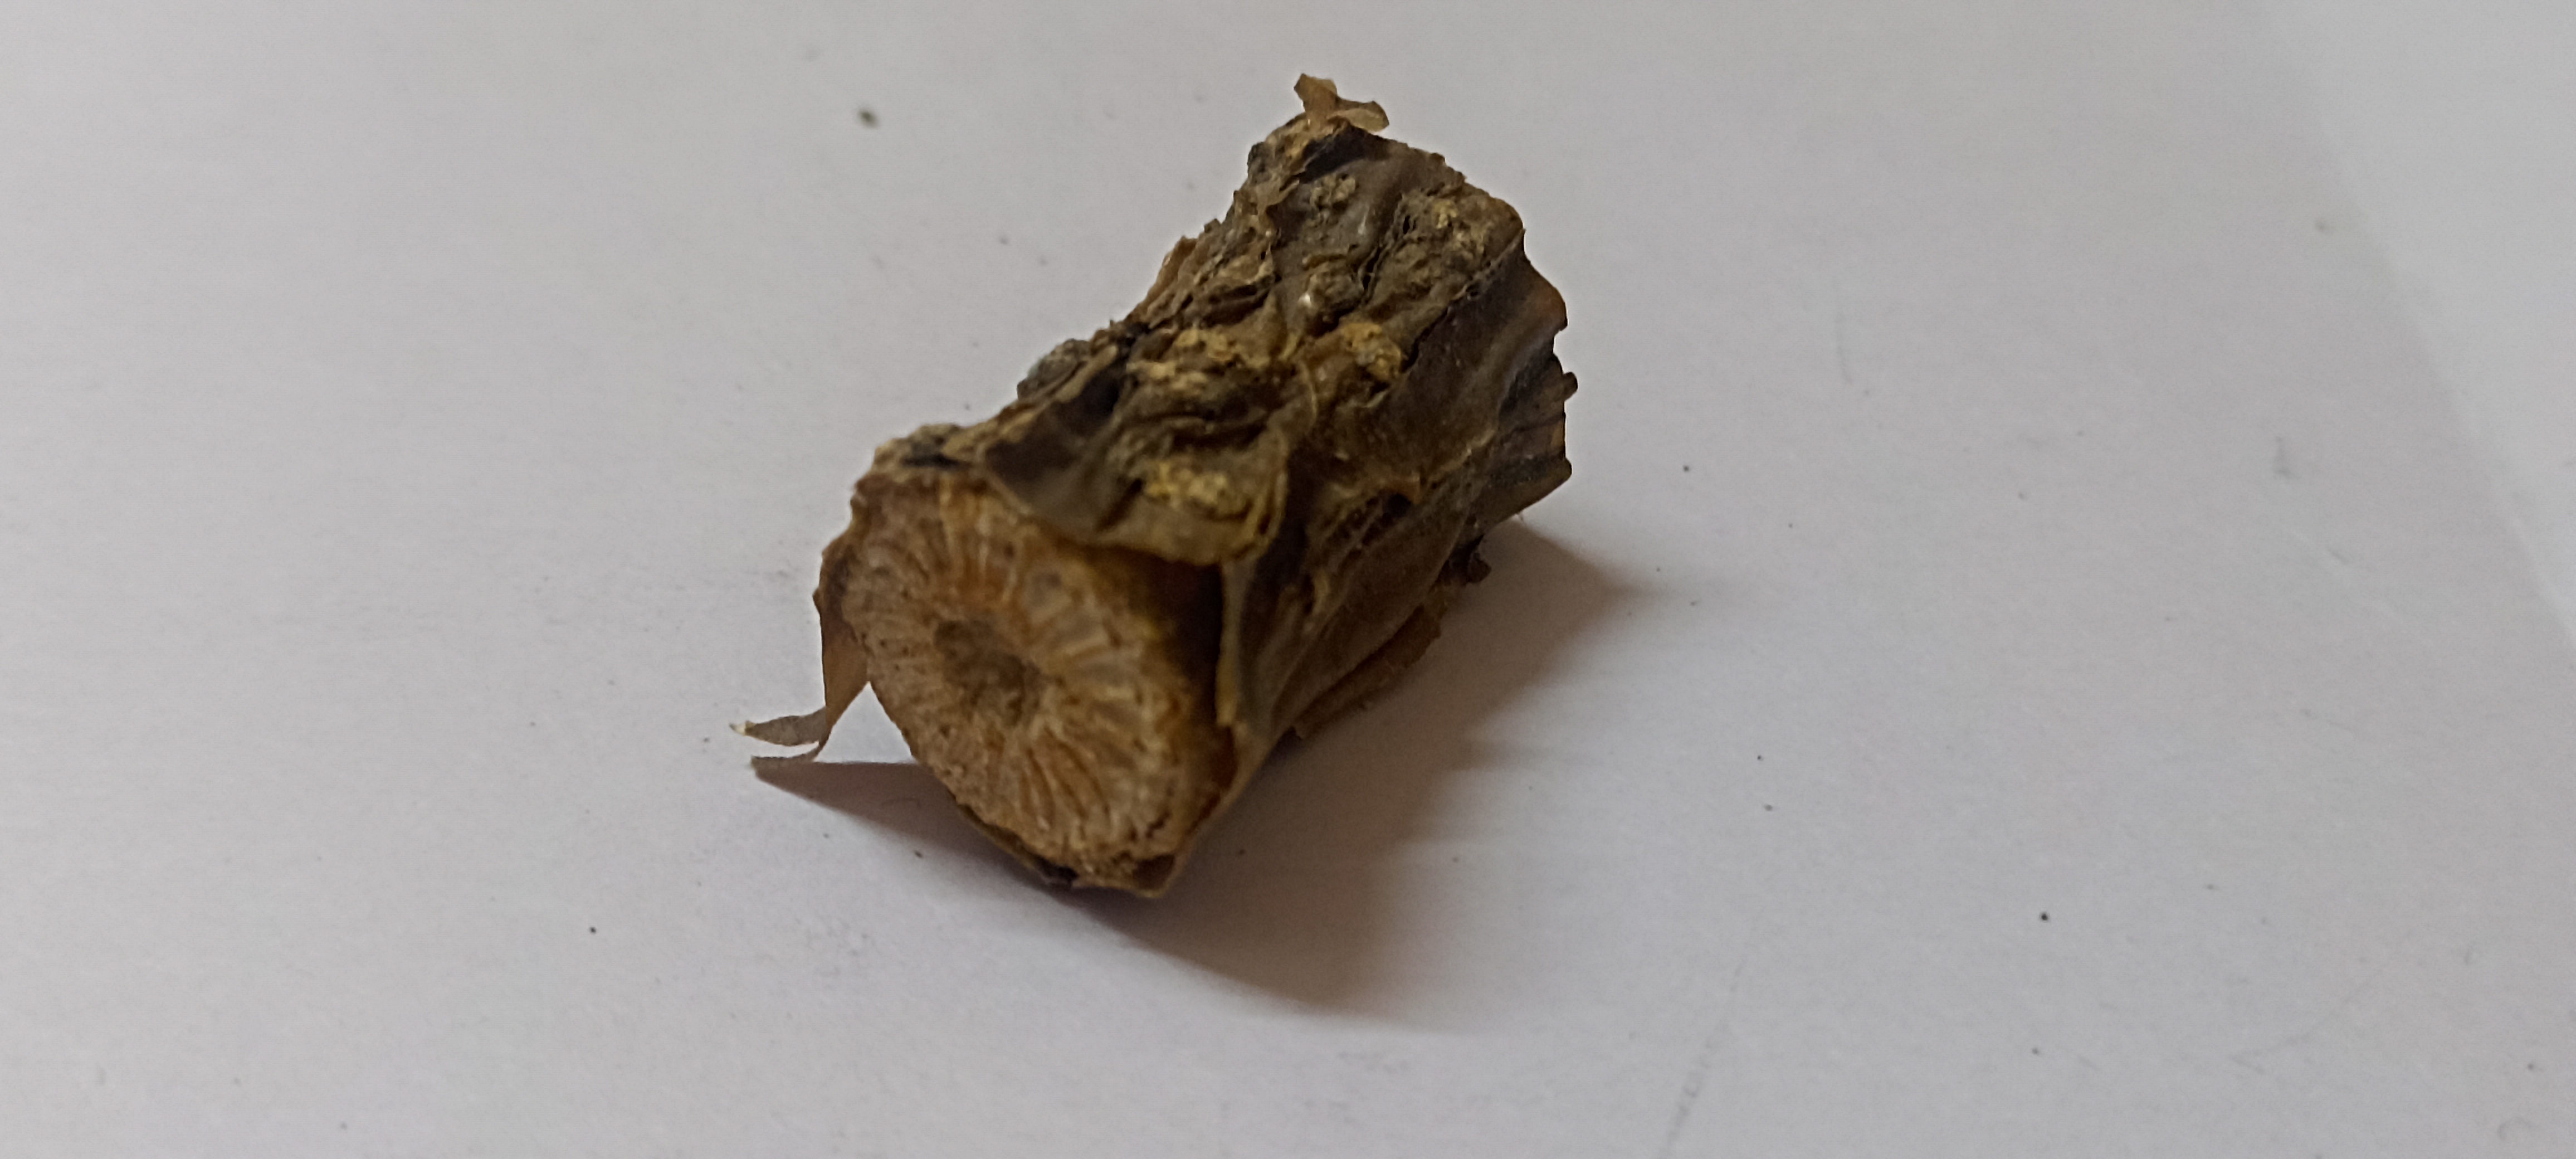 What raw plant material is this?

gulvel
